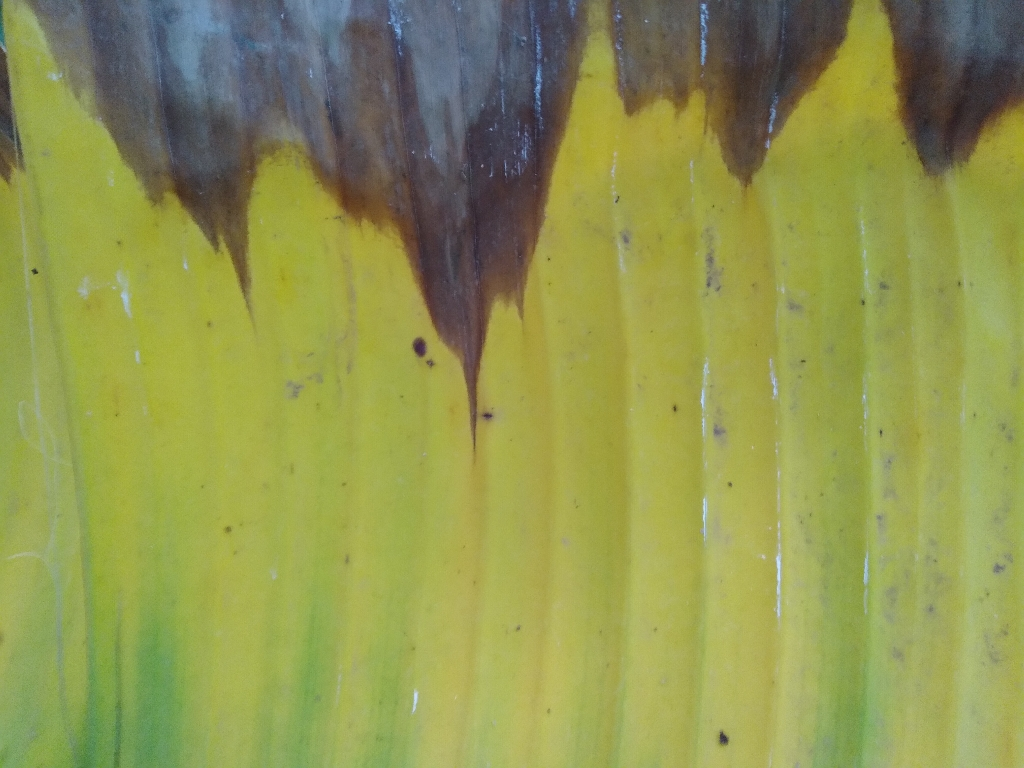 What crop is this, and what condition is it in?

banana, fusarium wilt race 1
